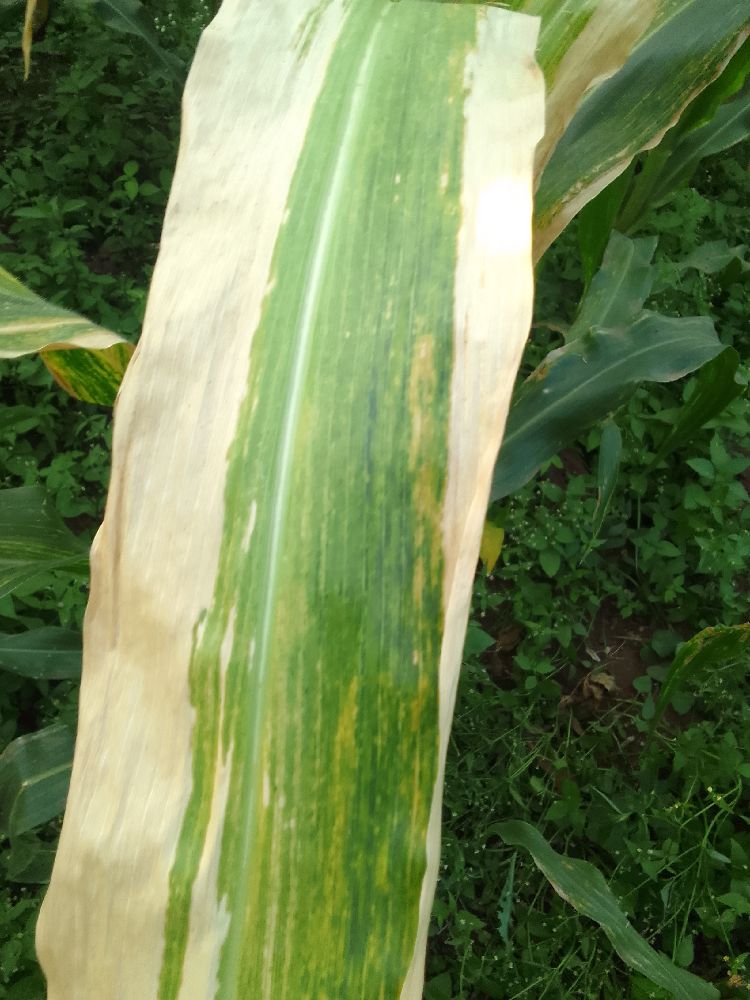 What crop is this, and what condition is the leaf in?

maize, maize lethal necrosis
